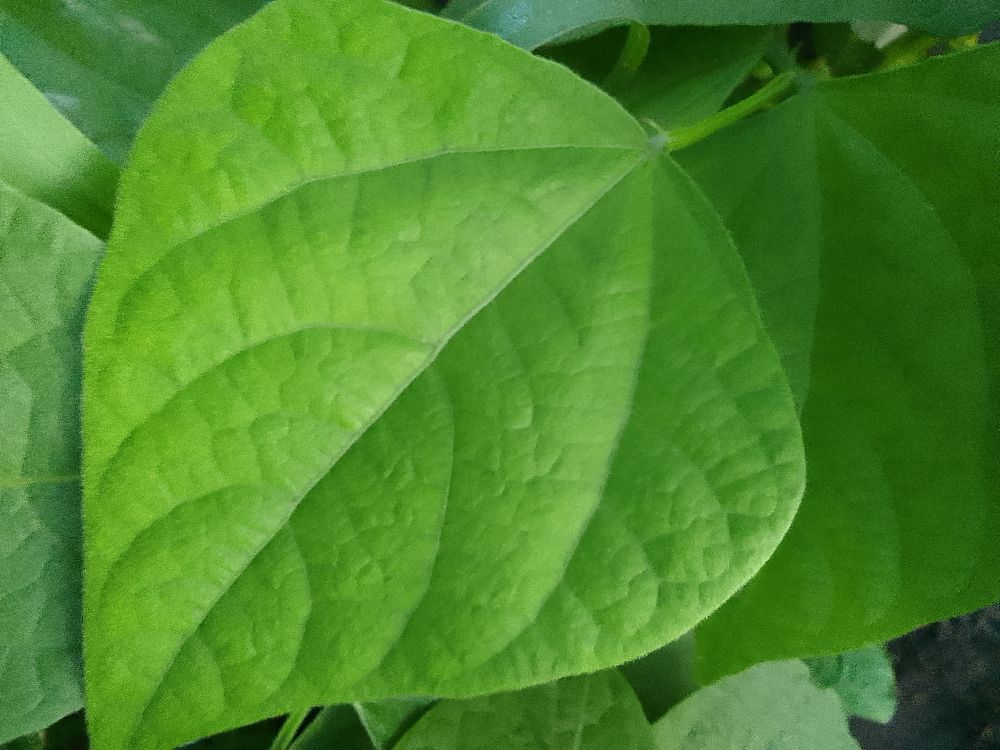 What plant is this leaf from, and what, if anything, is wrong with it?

common bean, healthy
